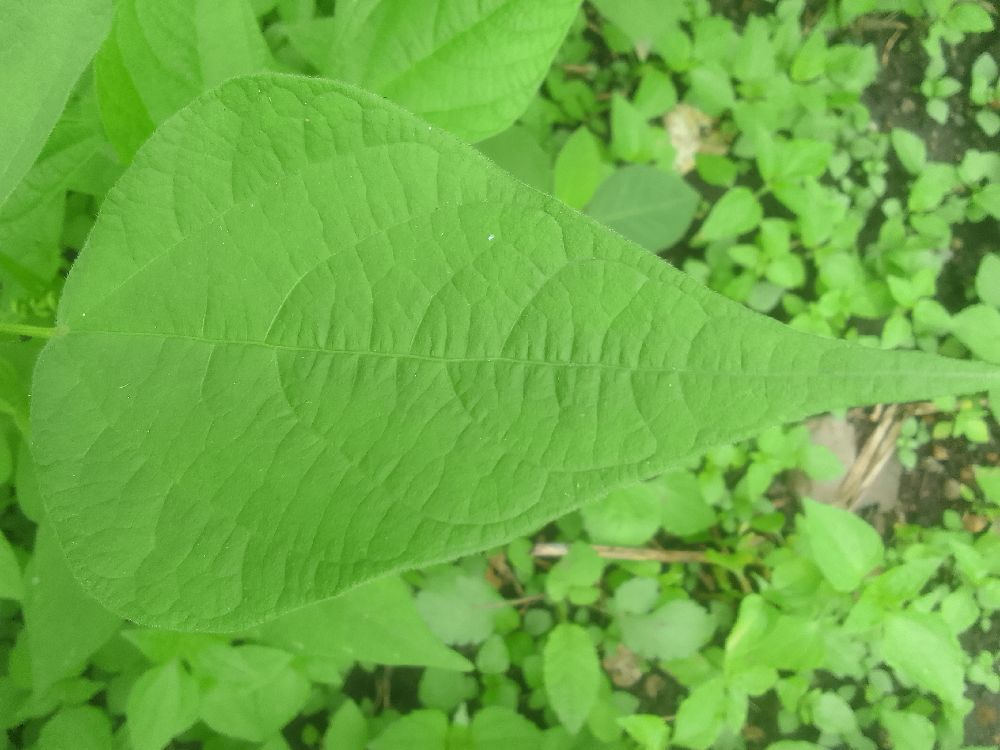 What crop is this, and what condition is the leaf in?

common bean, healthy
